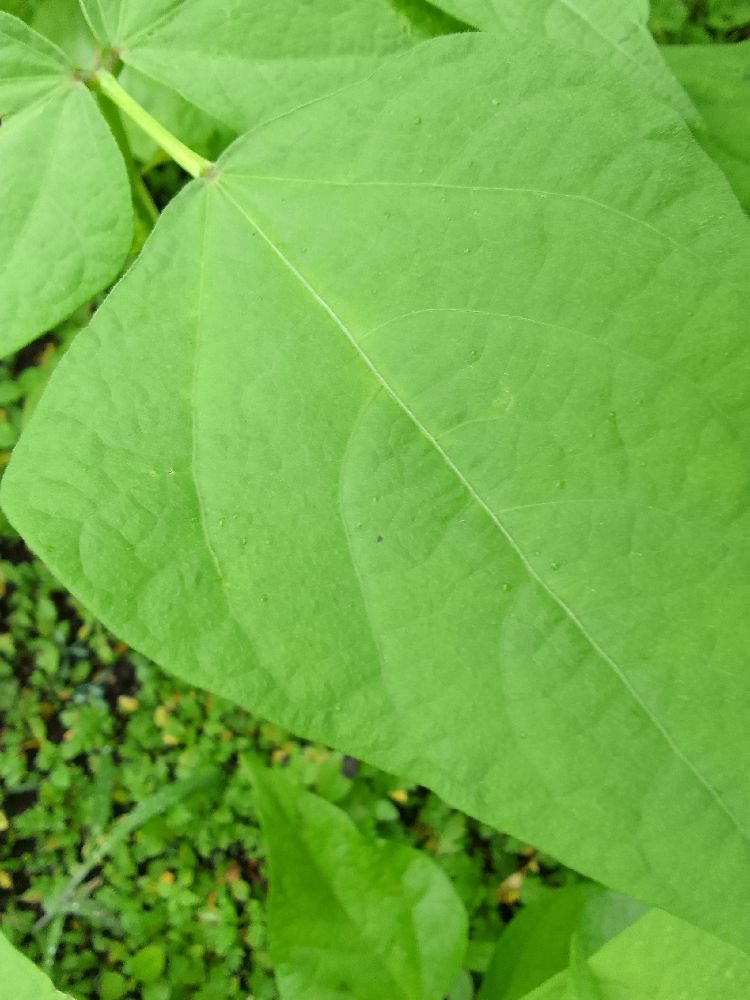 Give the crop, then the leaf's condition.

common bean, healthy
